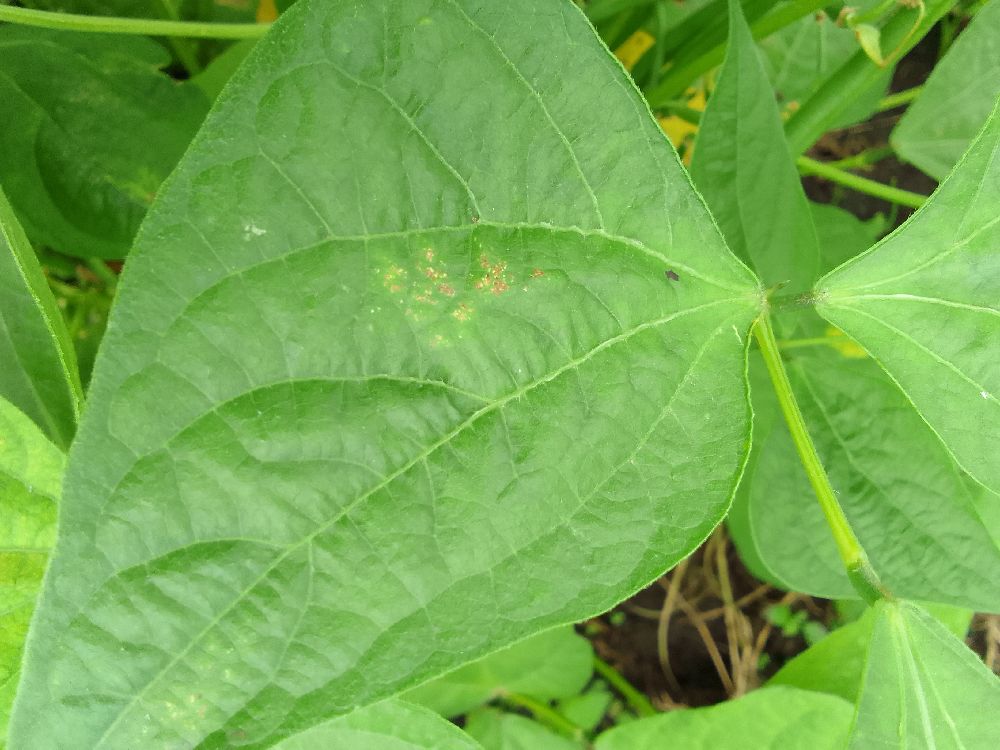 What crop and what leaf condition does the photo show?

common bean, healthy
